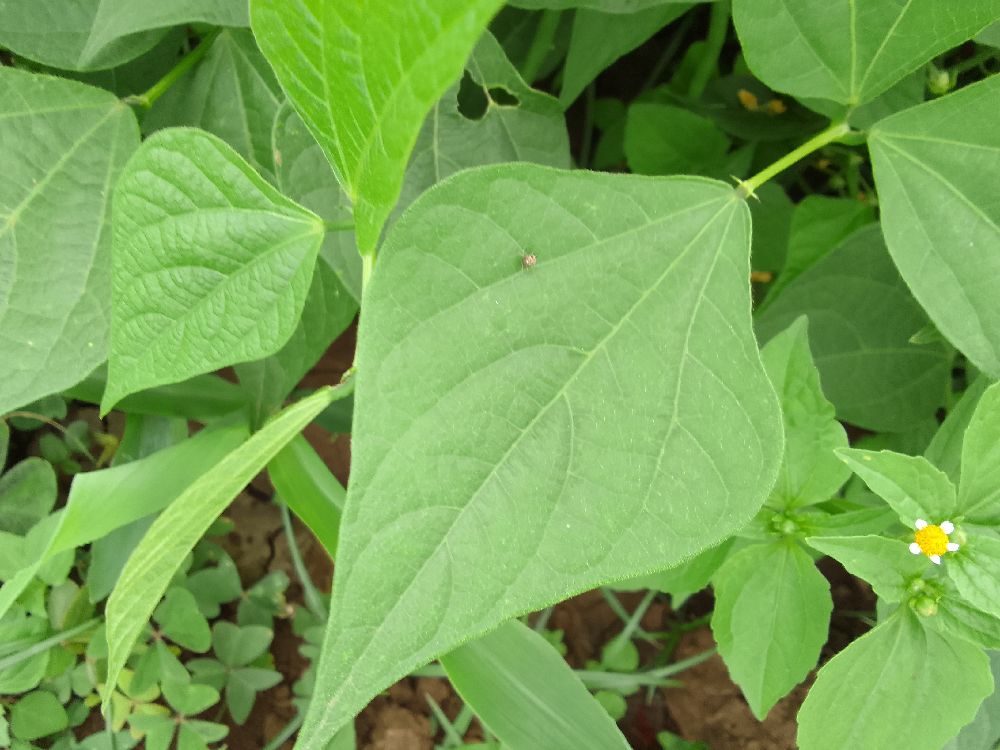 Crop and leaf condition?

common bean, healthy
